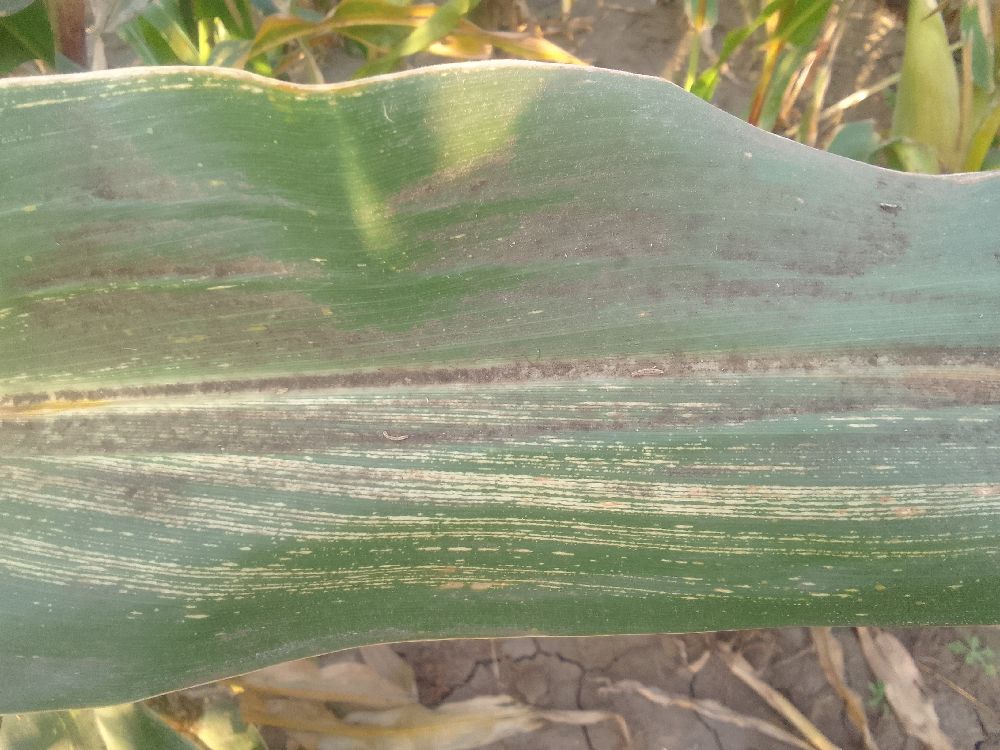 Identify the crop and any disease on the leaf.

maize, maize streak virus
